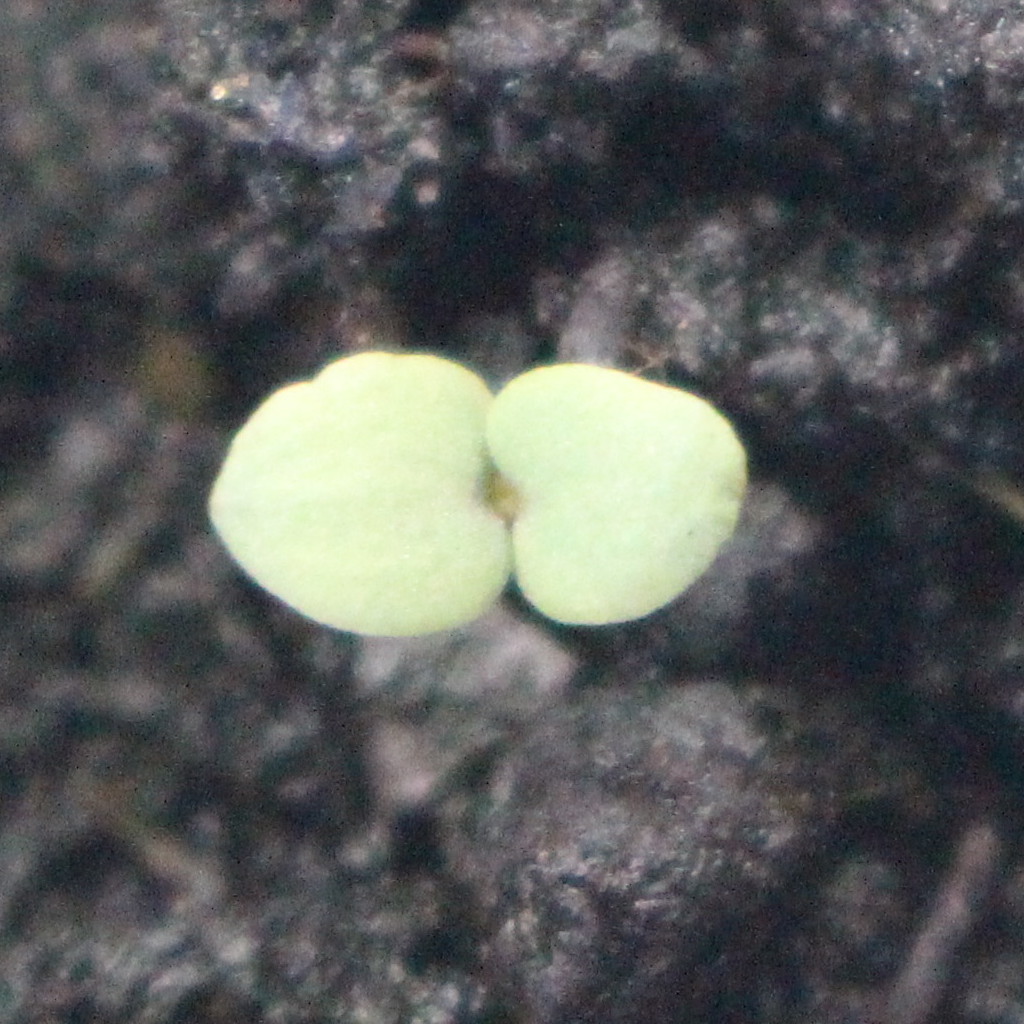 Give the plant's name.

Veronica persica
